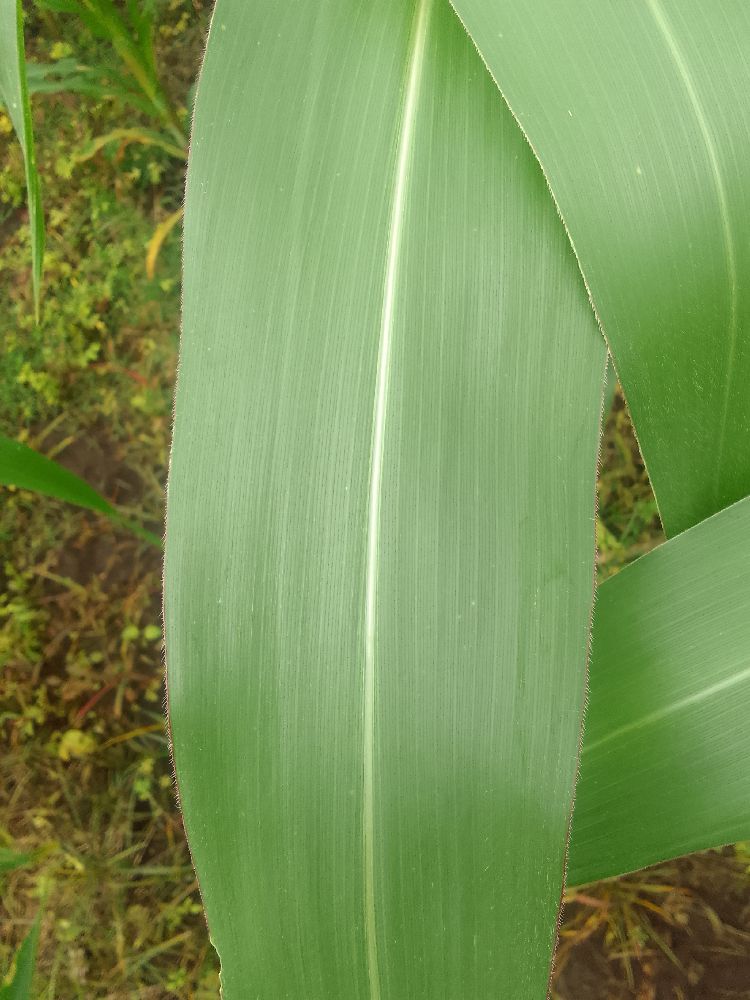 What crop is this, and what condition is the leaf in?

maize, healthy
